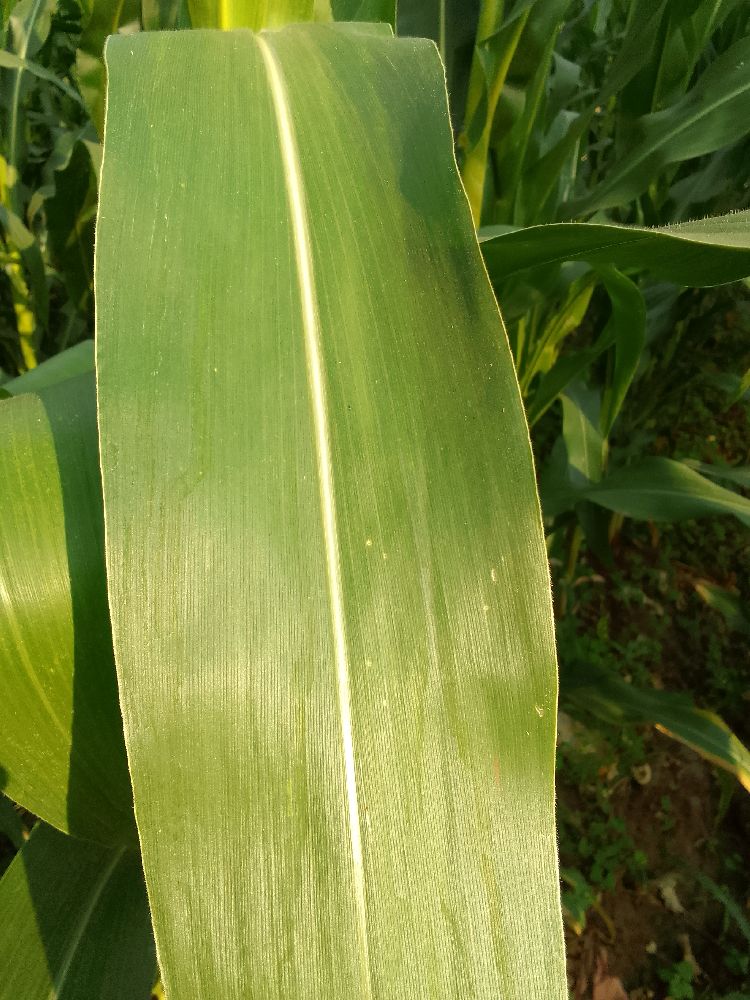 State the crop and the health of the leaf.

maize, healthy
